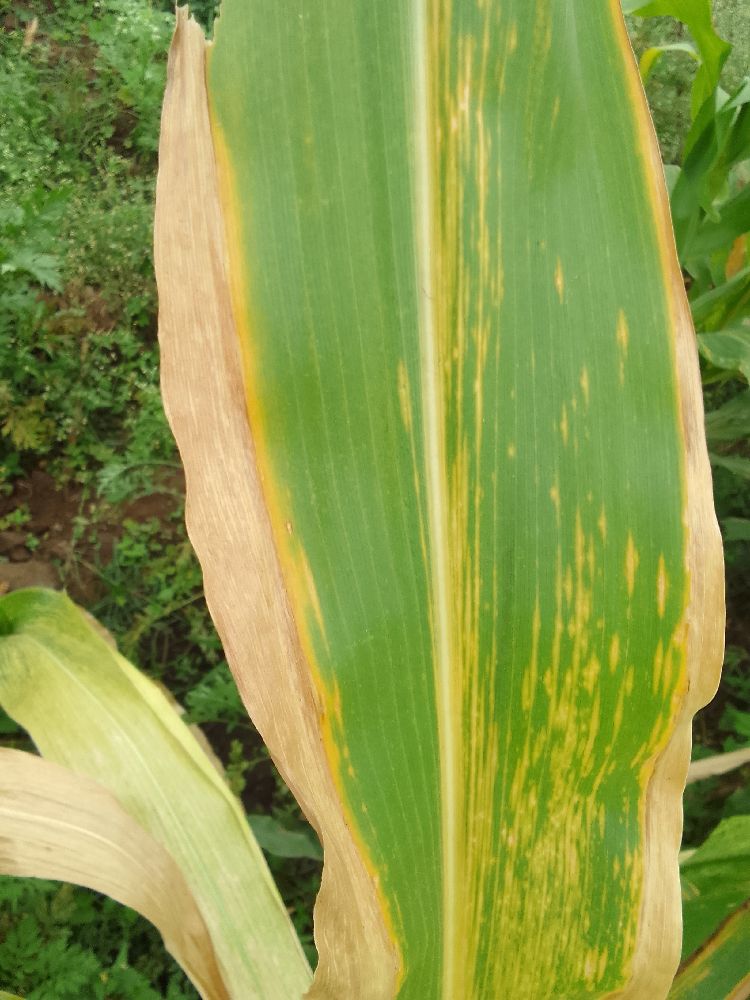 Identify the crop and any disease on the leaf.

maize, maize lethal necrosis
